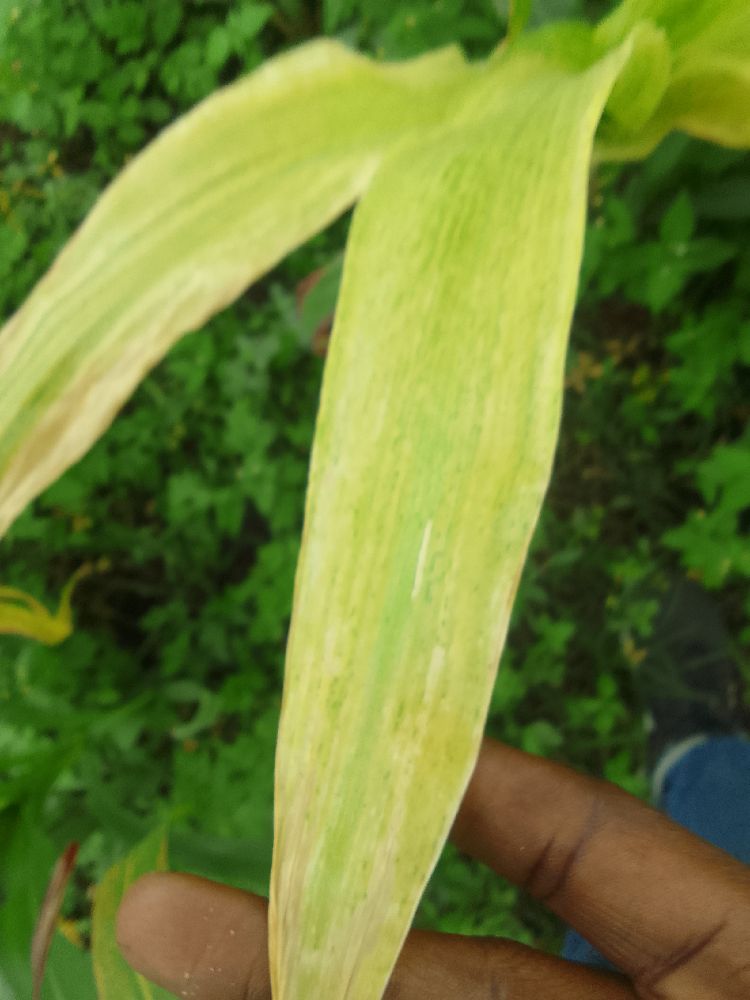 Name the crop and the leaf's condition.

maize, maize lethal necrosis
